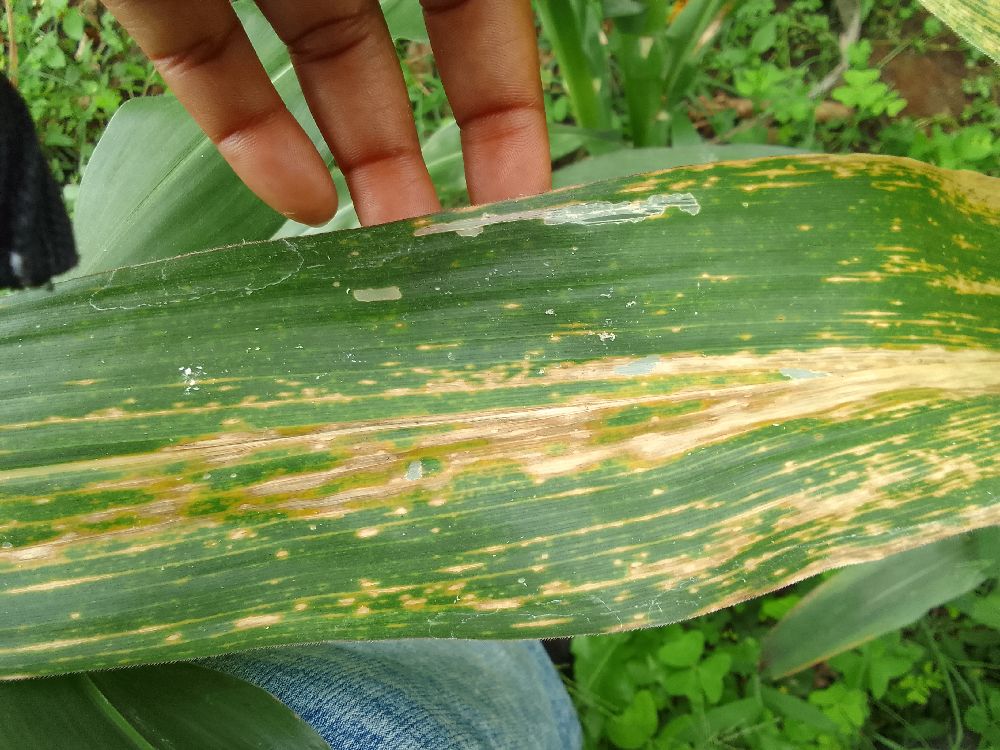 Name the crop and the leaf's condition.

maize, maize lethal necrosis
